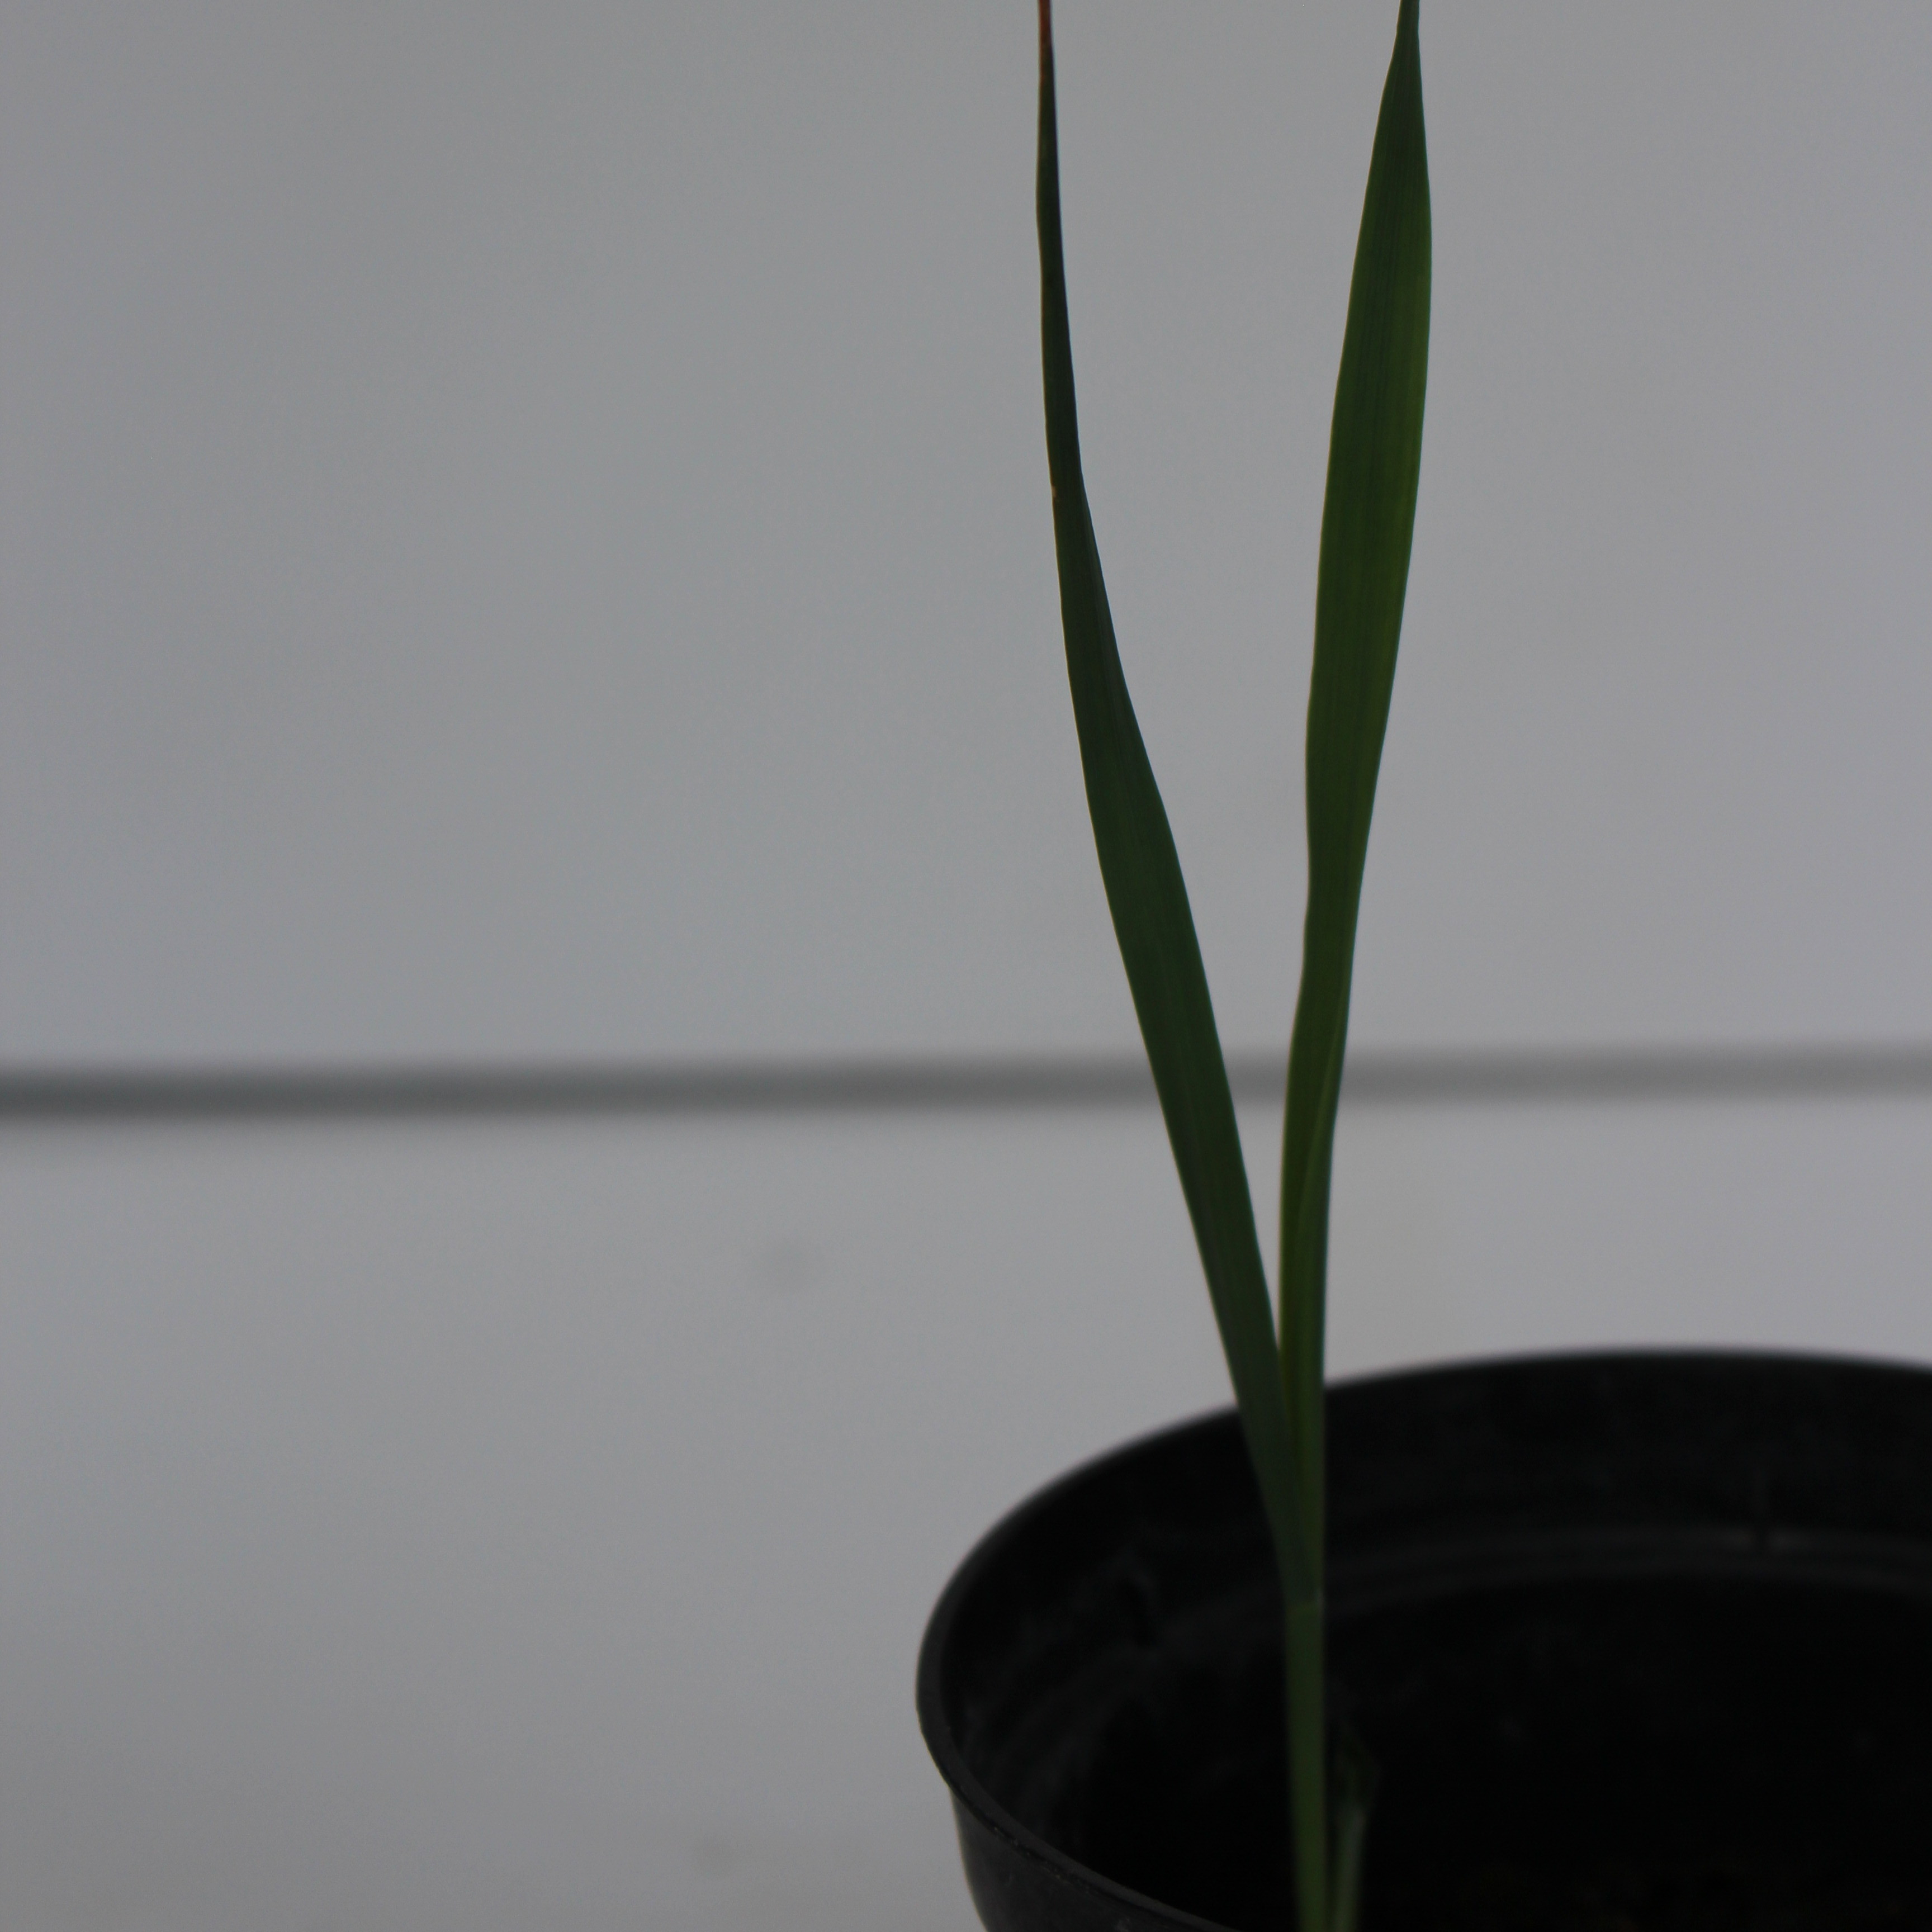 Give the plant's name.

Avena sterilis
